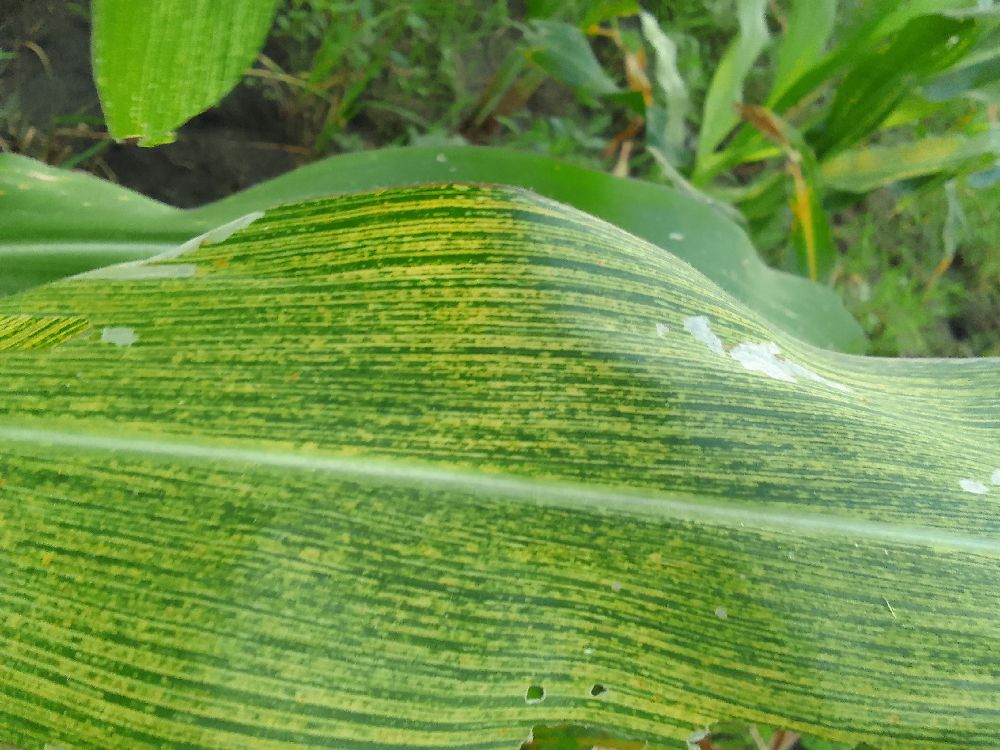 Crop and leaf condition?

maize, maize streak virus
